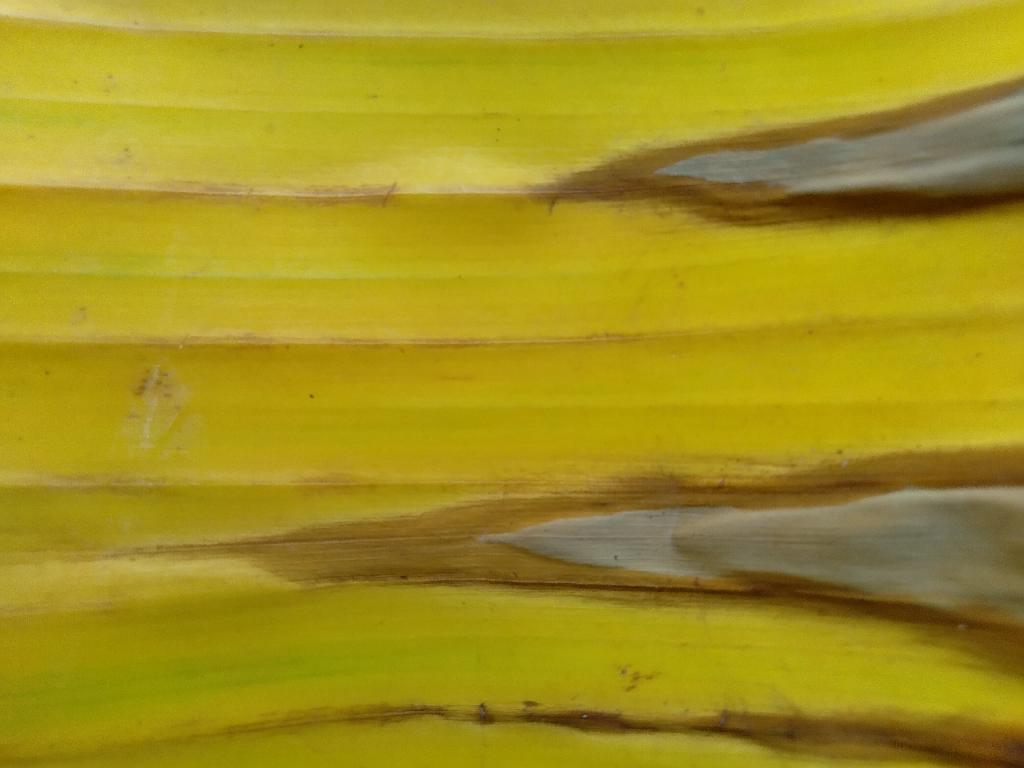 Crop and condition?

banana, fusarium wilt race 1
